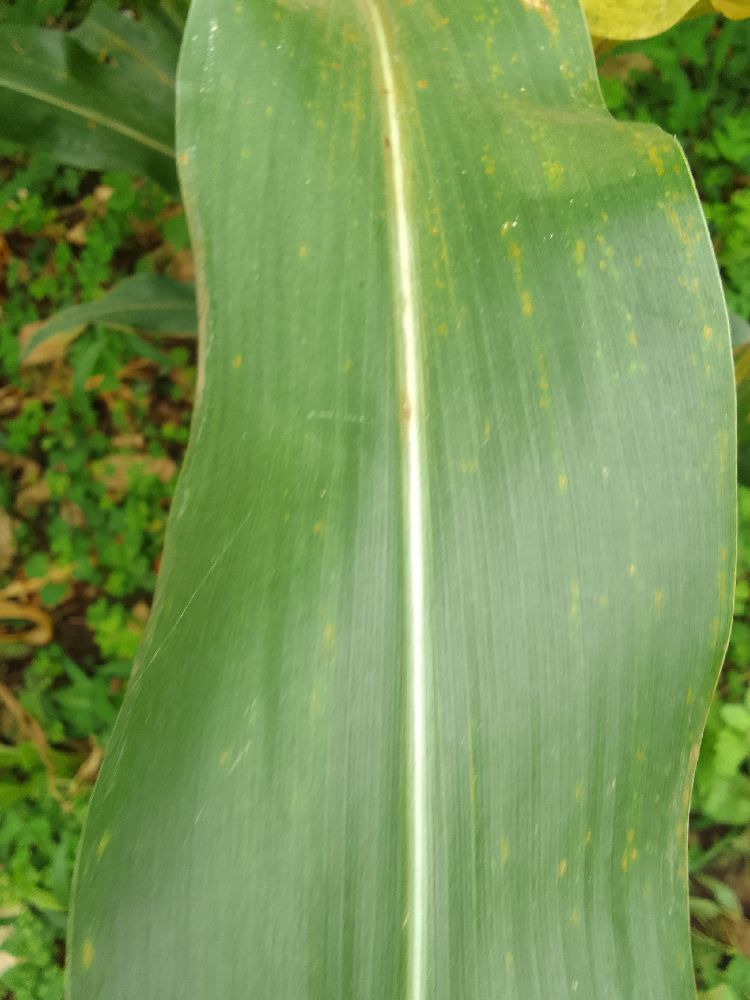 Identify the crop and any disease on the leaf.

maize, healthy
